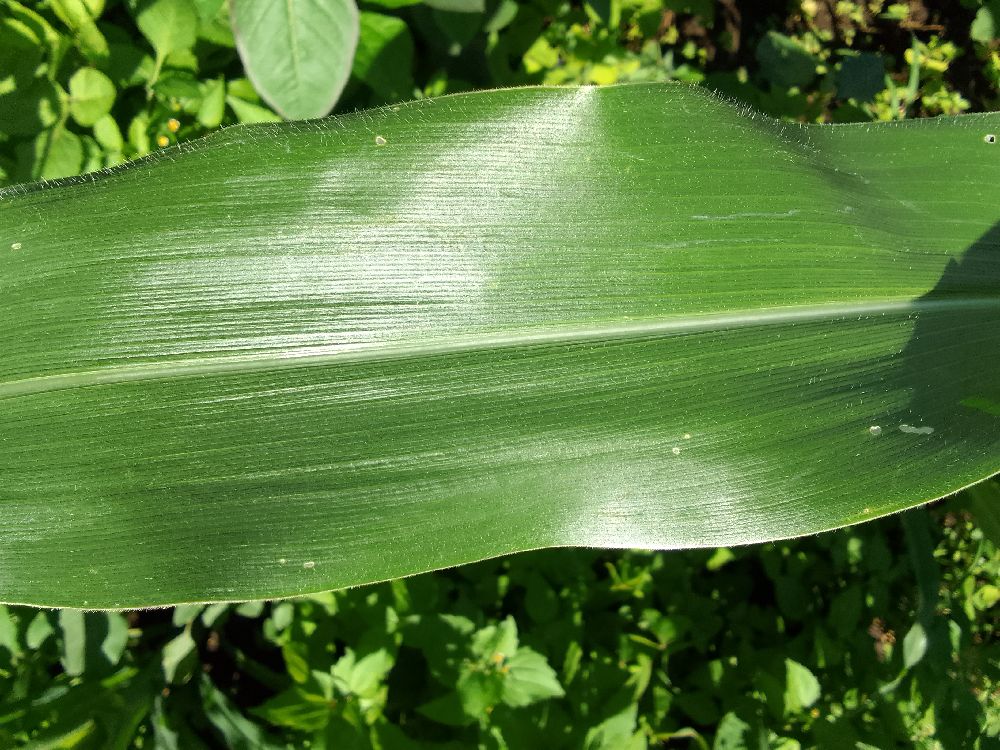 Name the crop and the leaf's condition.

maize, healthy
